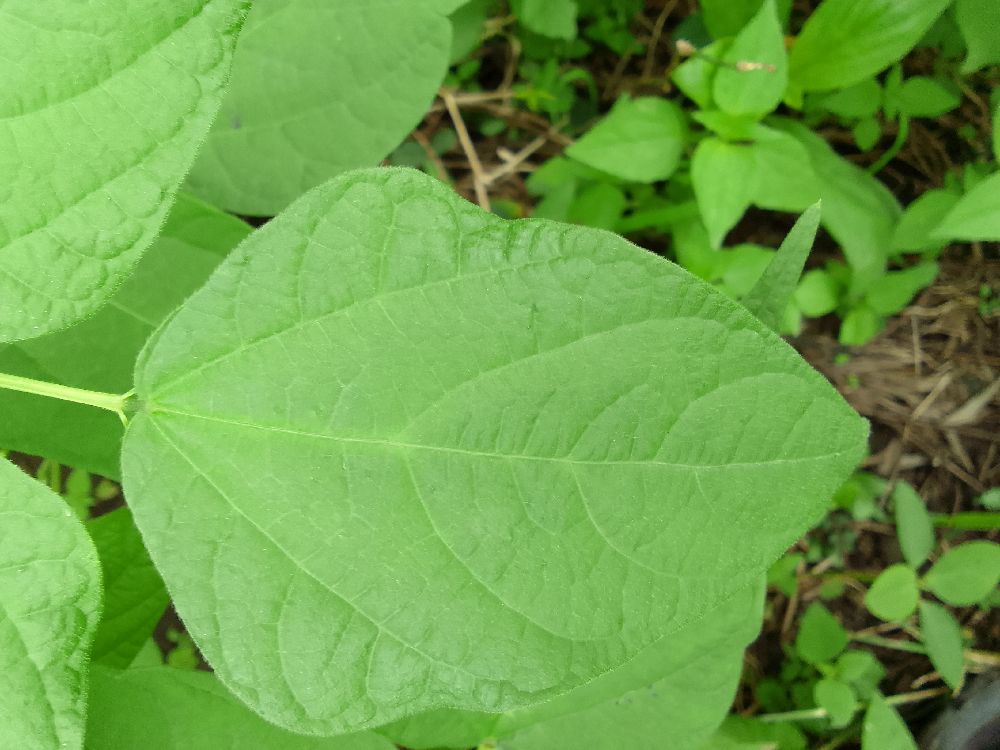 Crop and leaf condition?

common bean, healthy
